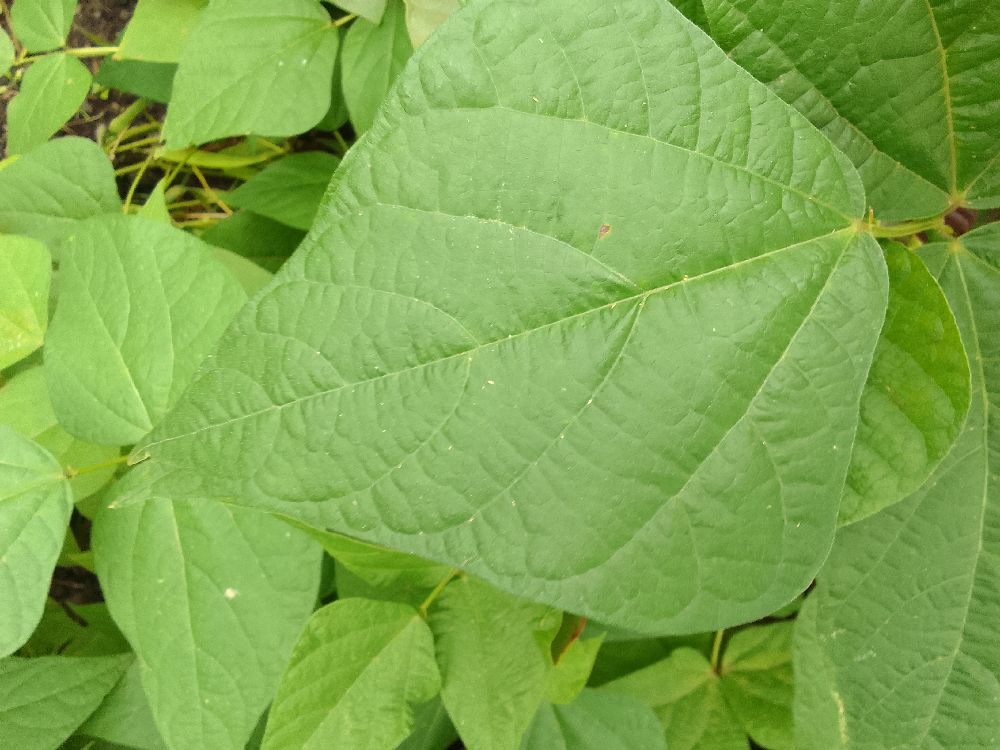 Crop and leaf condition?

common bean, healthy
